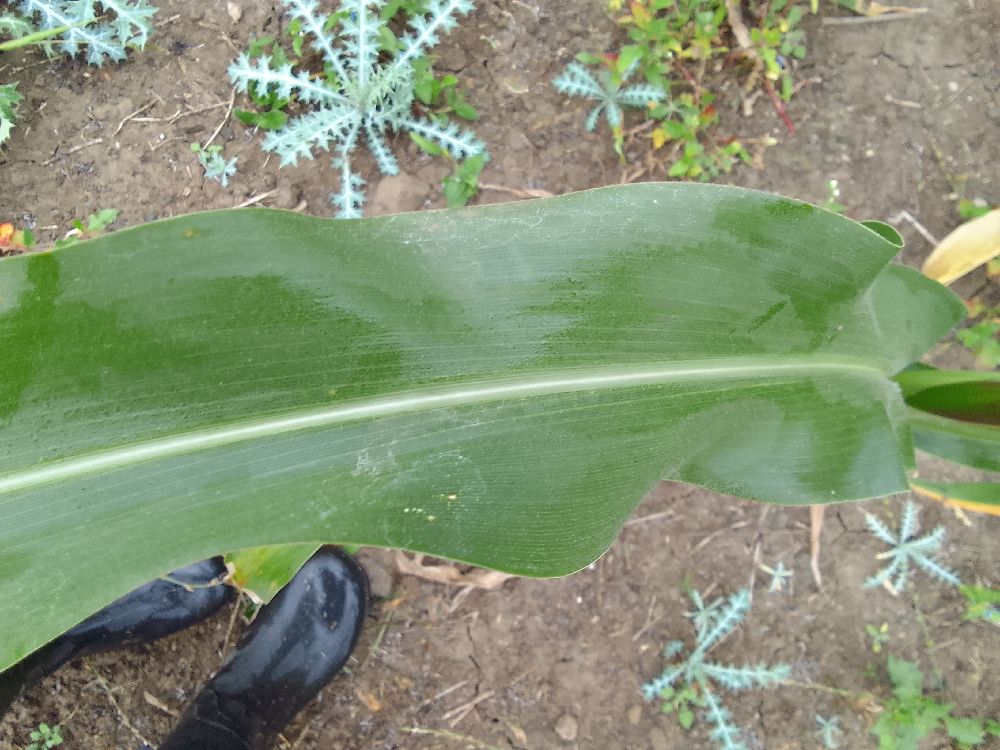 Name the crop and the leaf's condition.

maize, healthy
